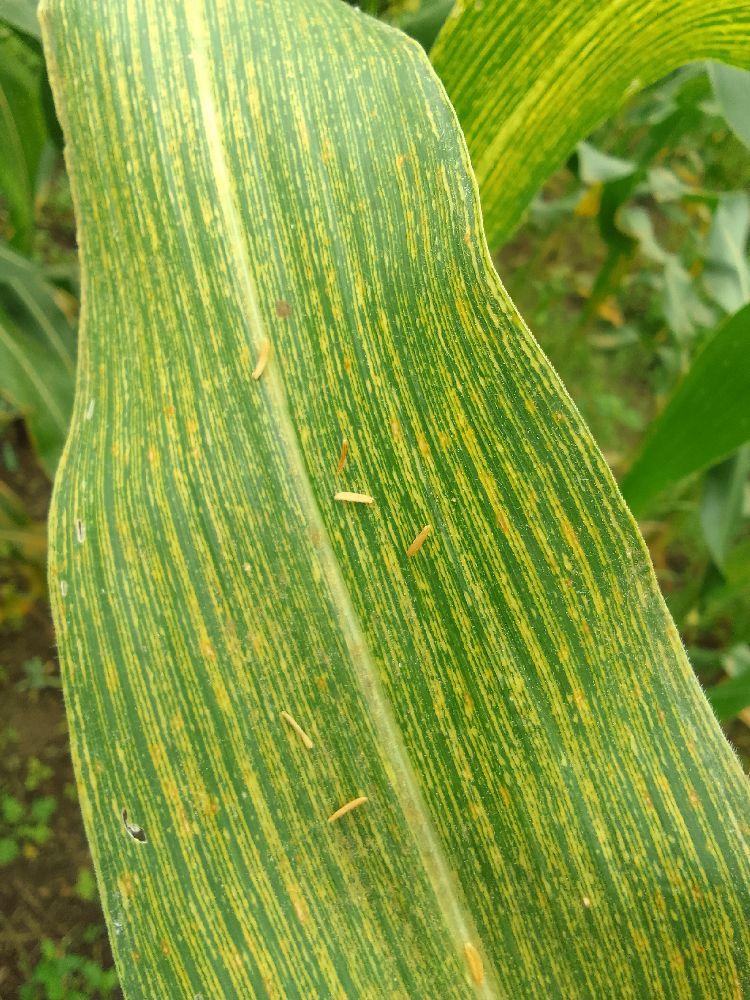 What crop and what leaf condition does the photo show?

maize, maize streak virus
